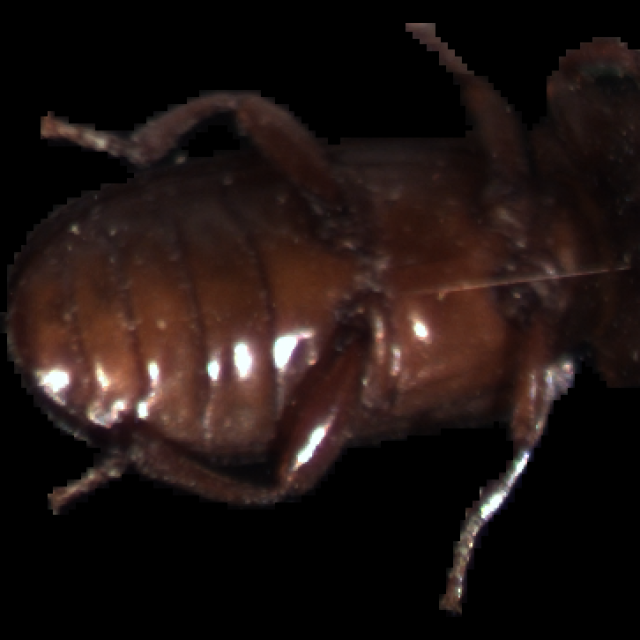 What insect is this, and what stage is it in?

mealworm beetle
